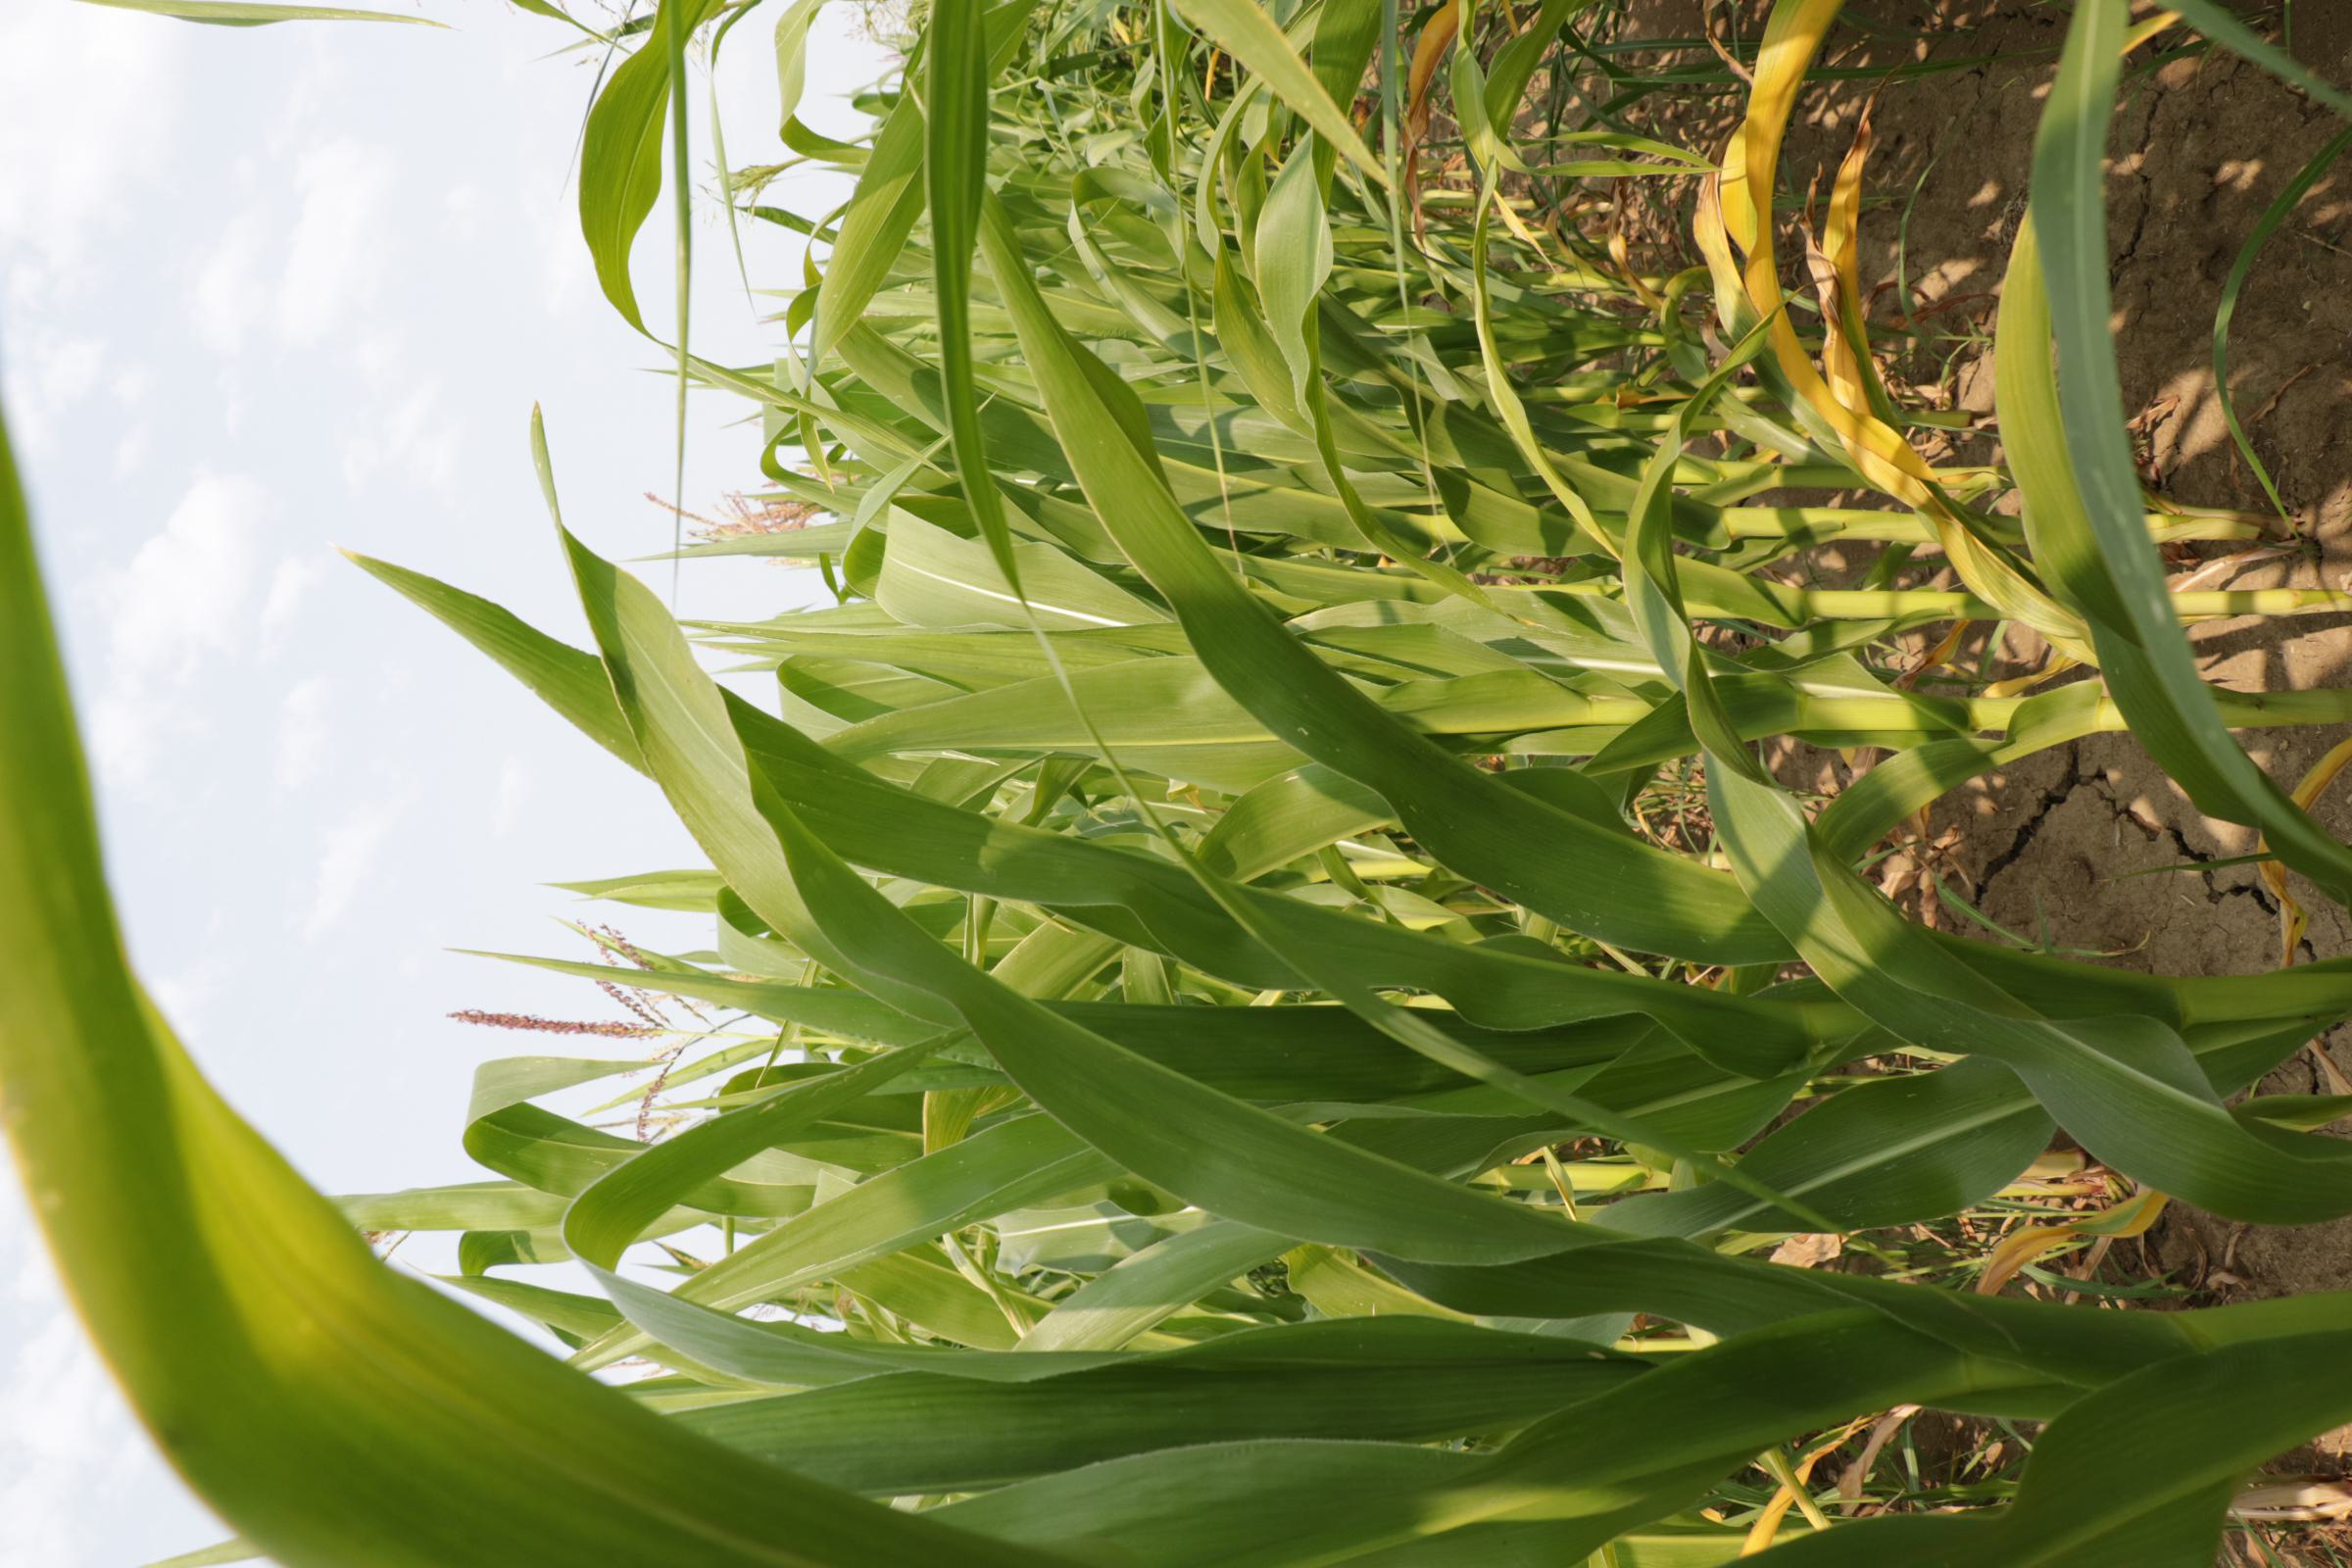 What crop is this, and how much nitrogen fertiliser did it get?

maize, full nitrogen fertilisation
